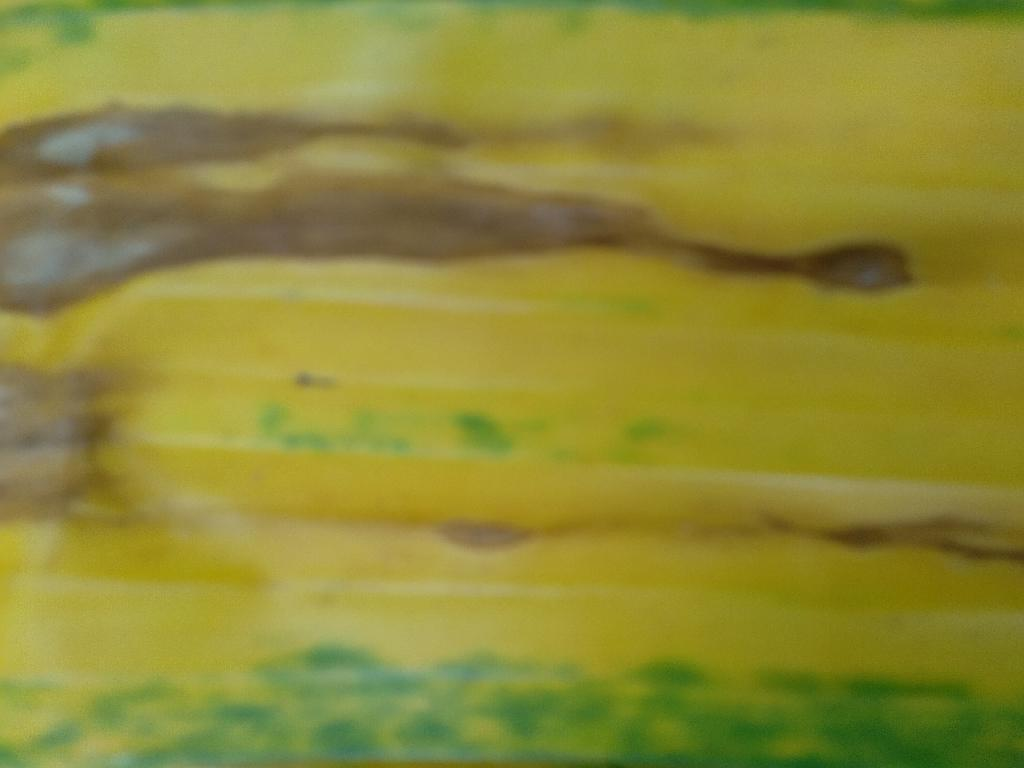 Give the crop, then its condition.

banana, fusarium wilt race 1
